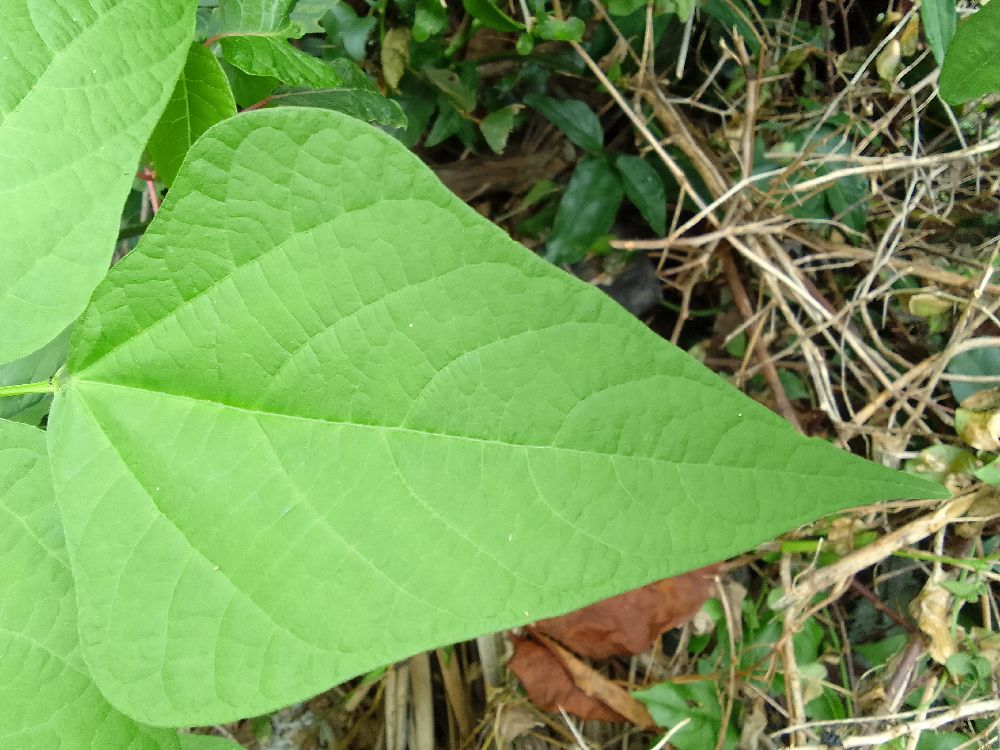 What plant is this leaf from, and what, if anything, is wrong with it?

common bean, healthy
